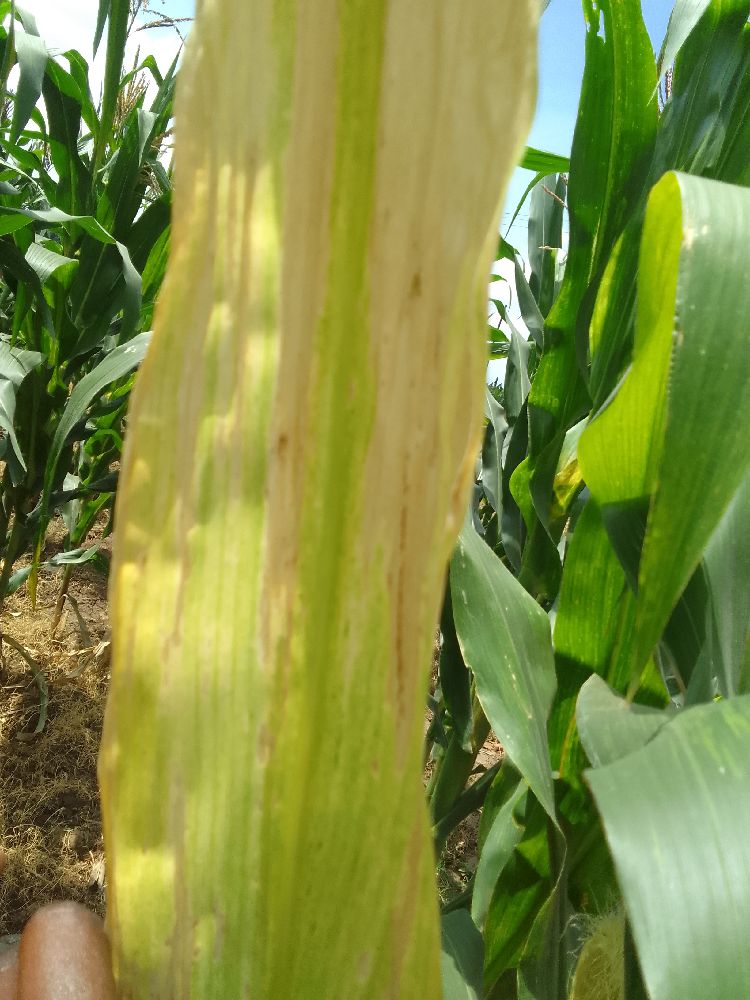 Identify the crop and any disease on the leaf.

maize, maize lethal necrosis
